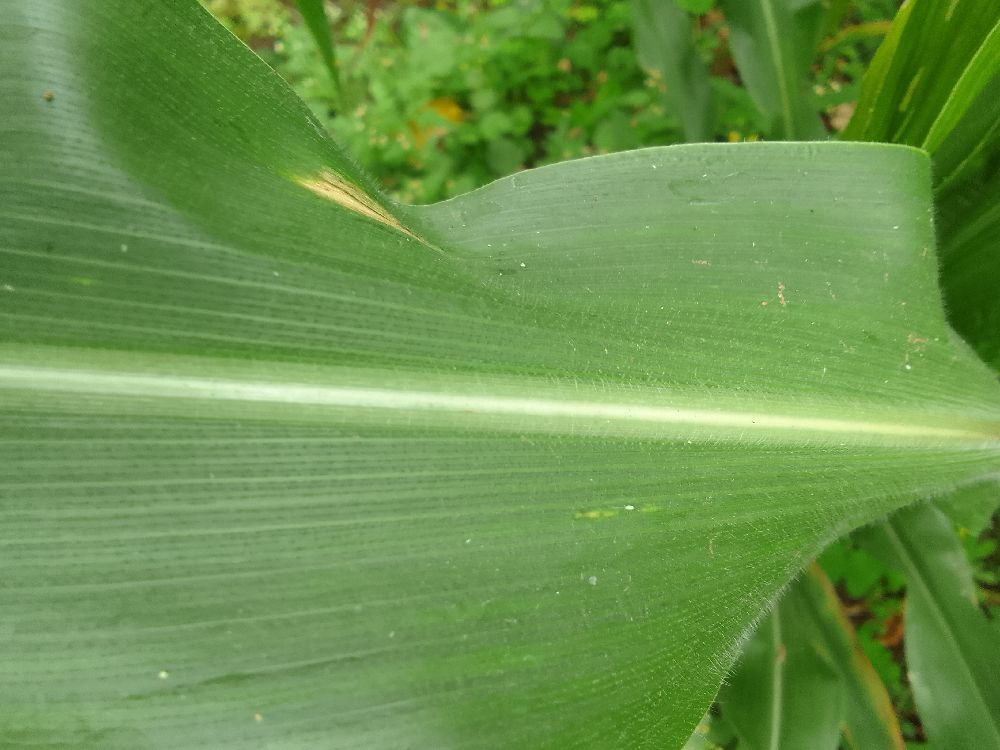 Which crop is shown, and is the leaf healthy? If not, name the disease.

maize, healthy
